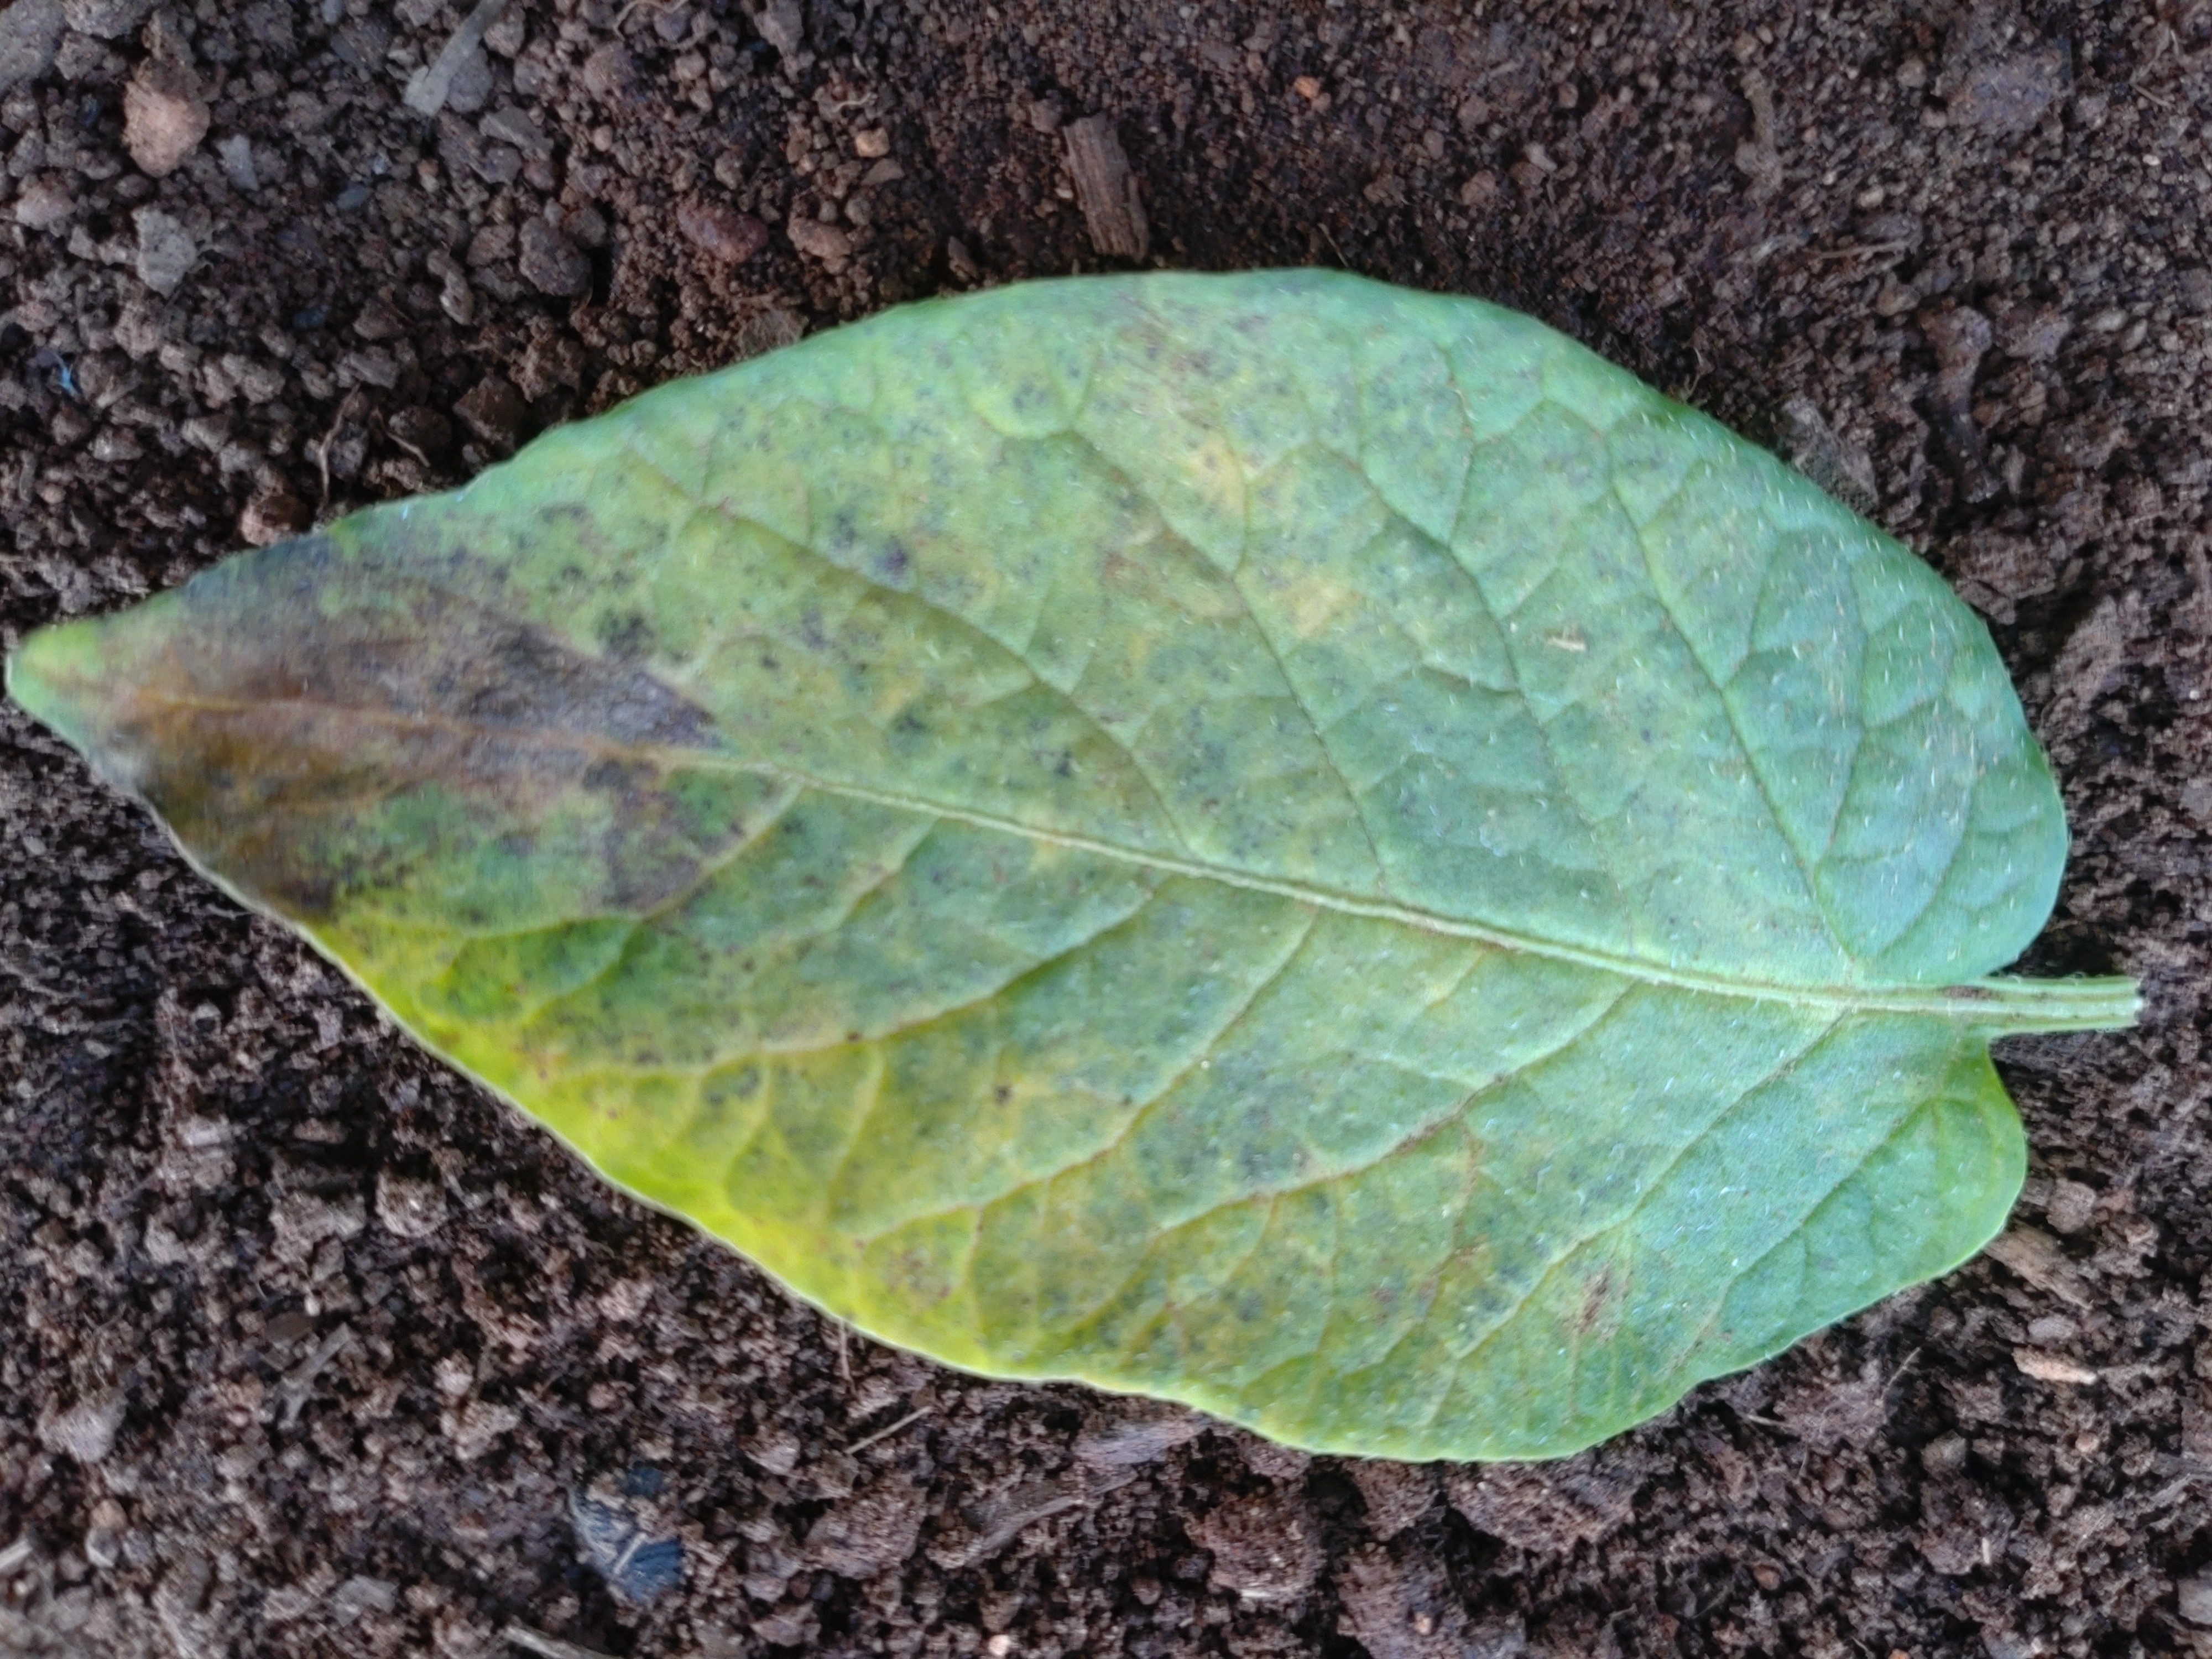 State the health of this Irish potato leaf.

late blight
